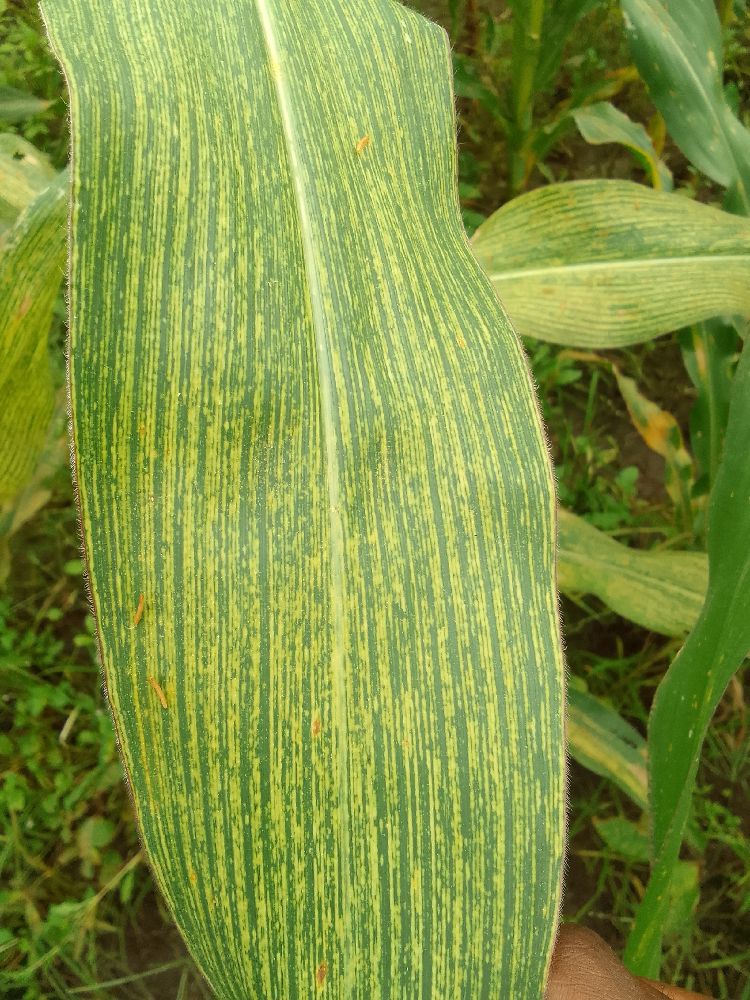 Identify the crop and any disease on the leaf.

maize, maize streak virus
